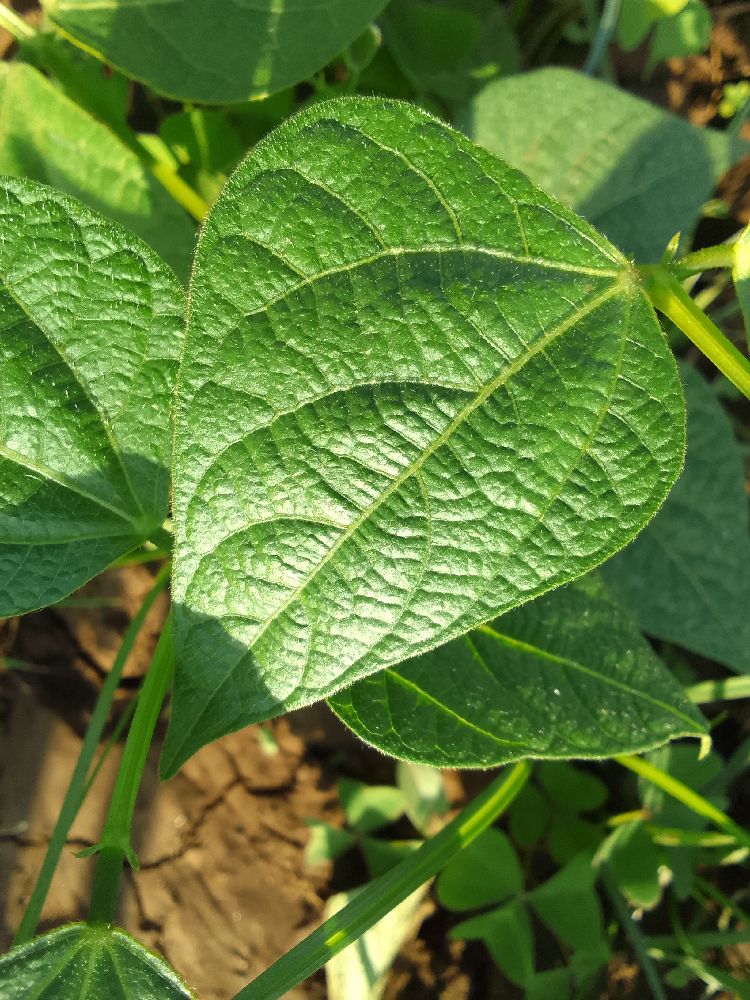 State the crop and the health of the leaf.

common bean, healthy
